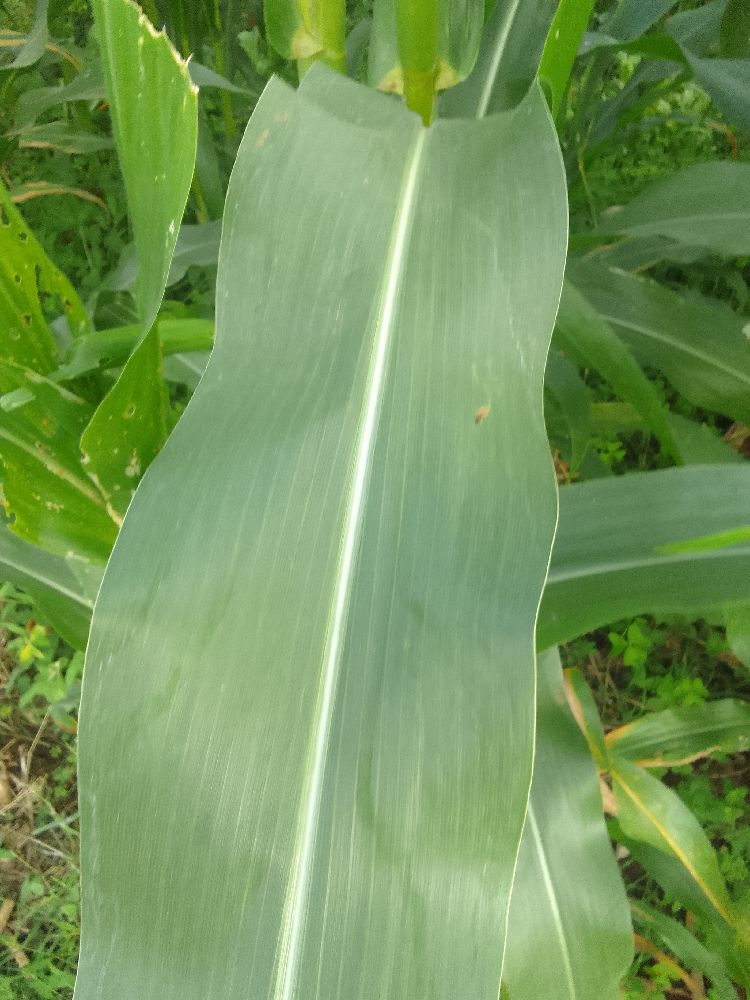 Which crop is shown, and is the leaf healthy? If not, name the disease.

maize, healthy
